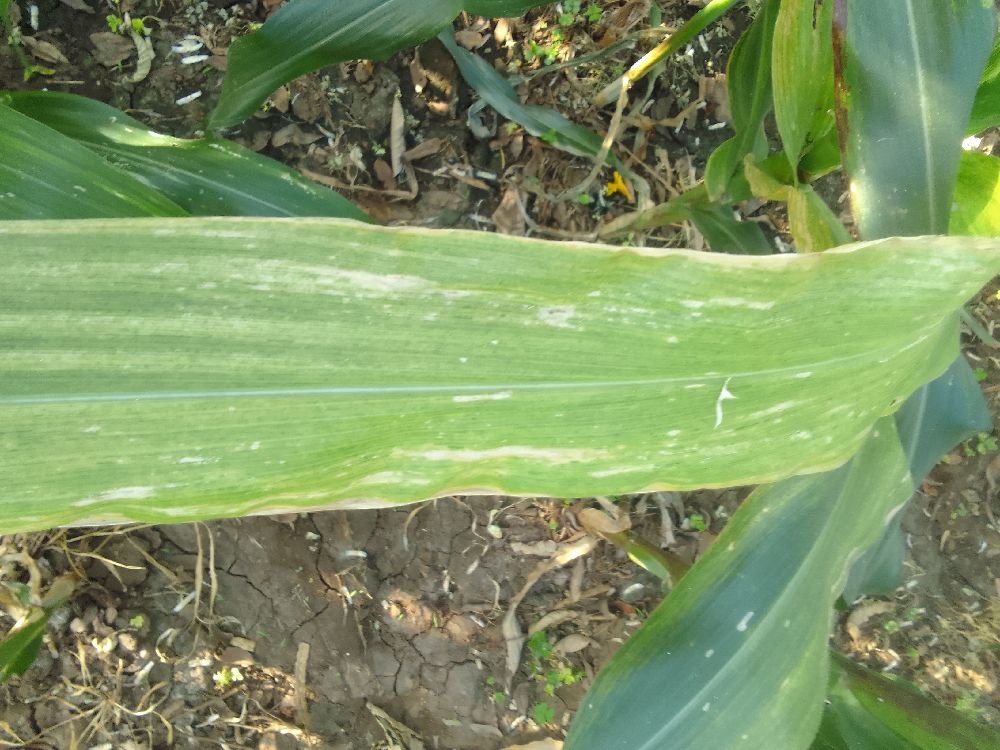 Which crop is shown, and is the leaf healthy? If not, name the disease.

maize, maize lethal necrosis
